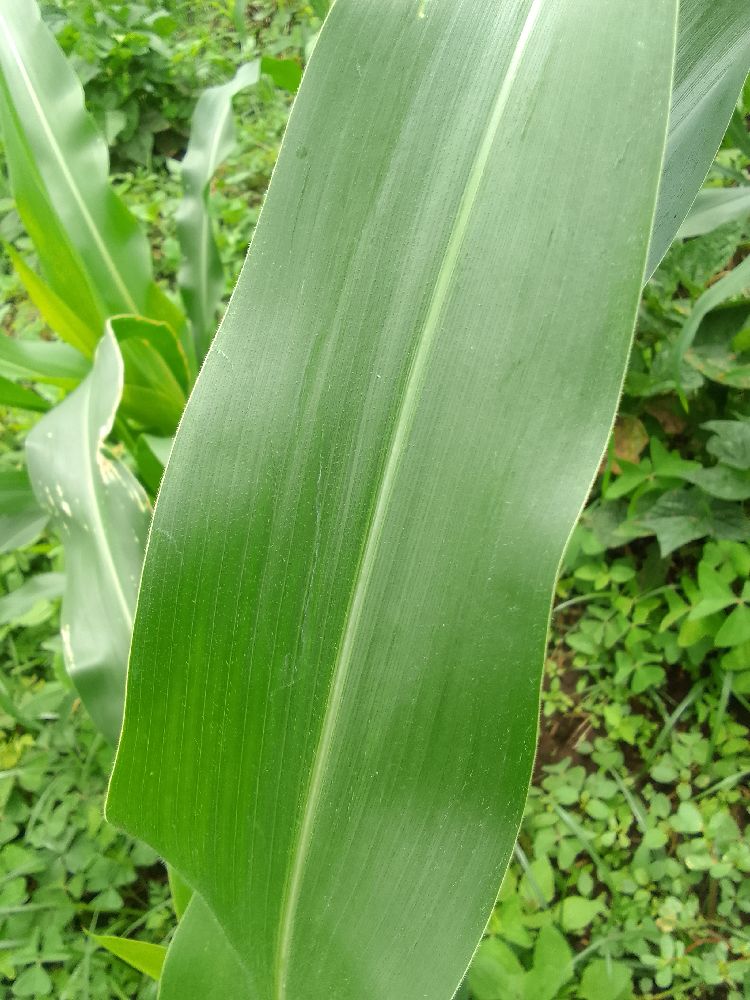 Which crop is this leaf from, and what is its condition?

maize, healthy
